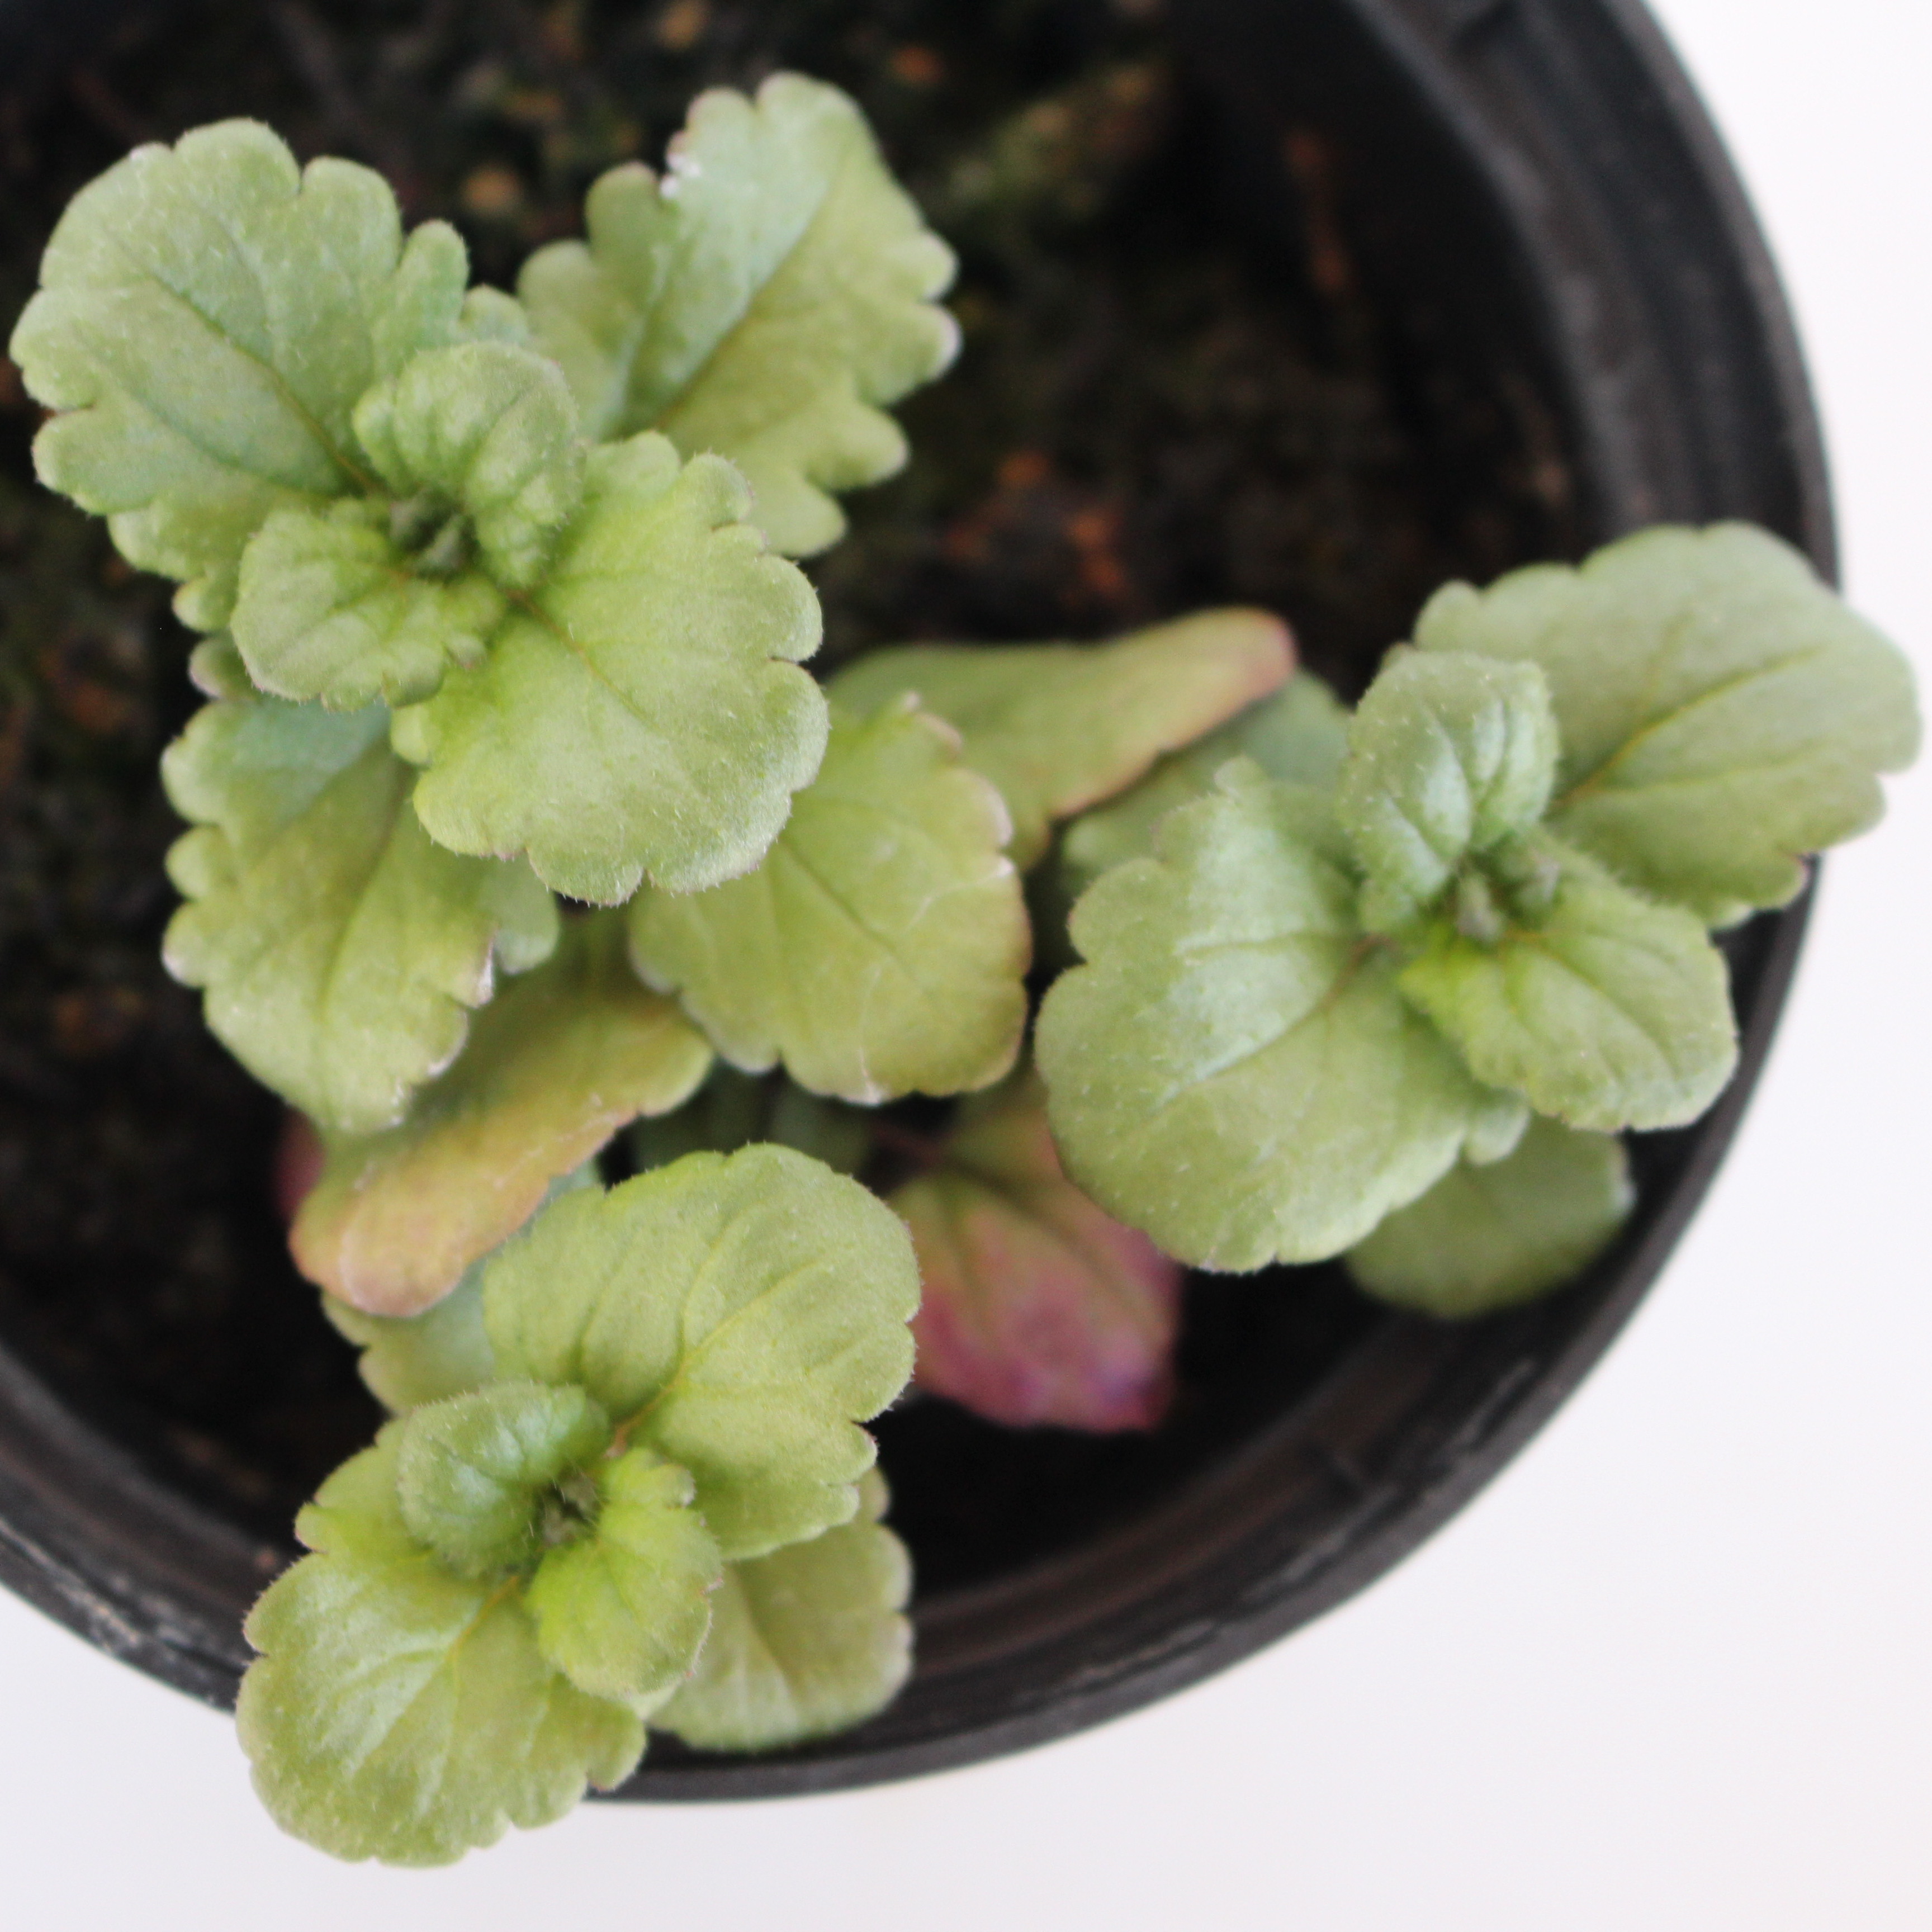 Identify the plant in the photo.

Veronica persica
